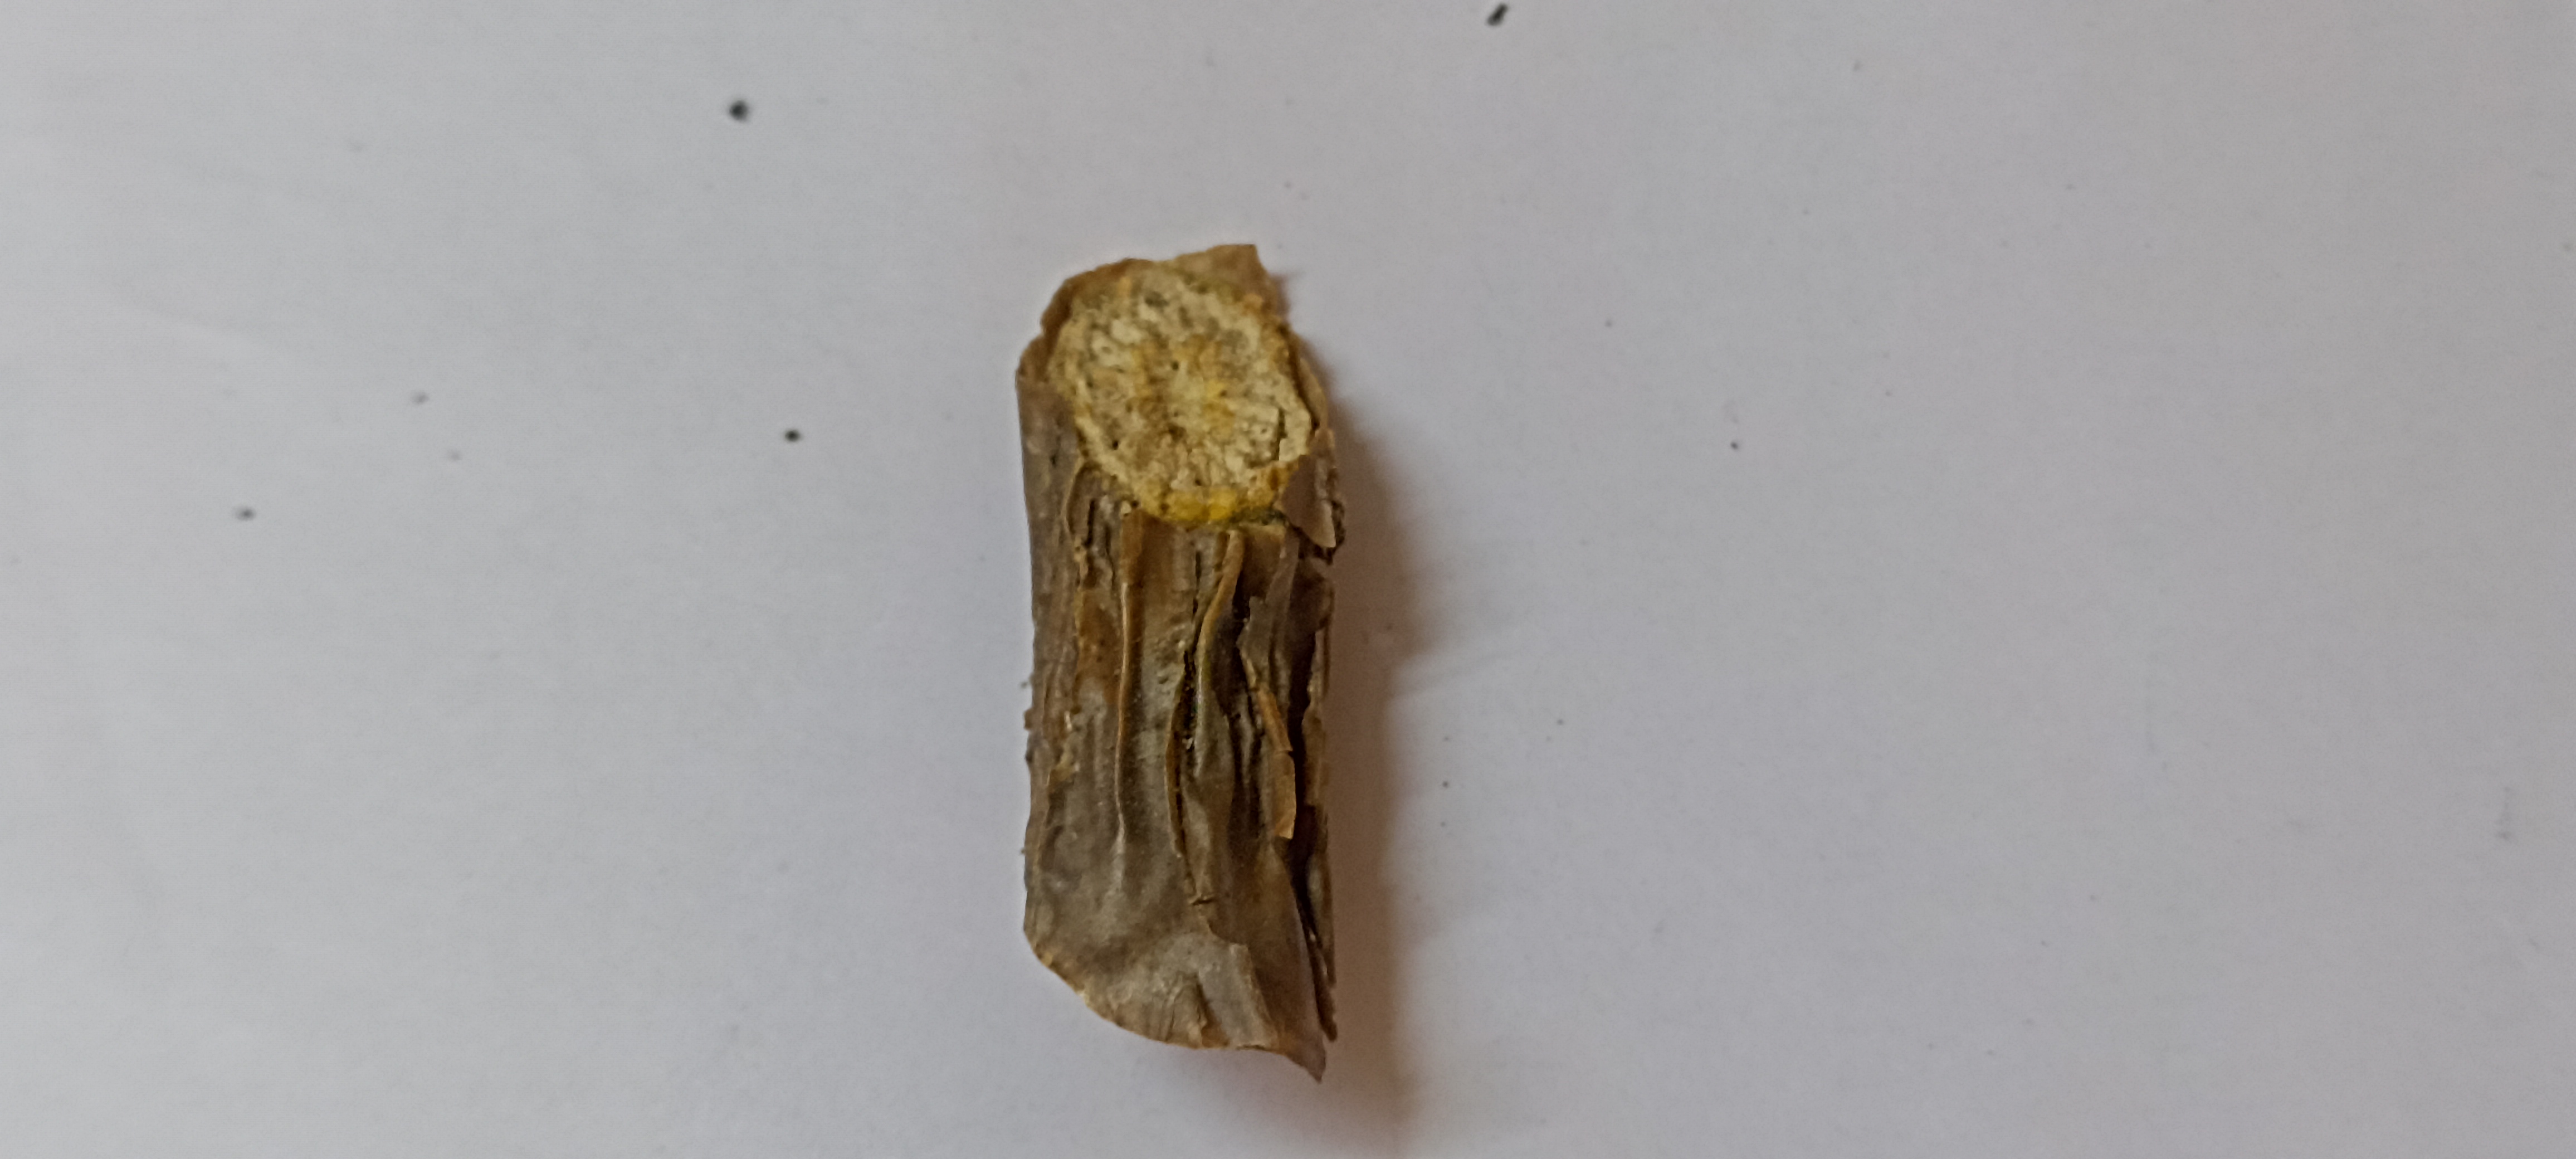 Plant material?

gulvel
